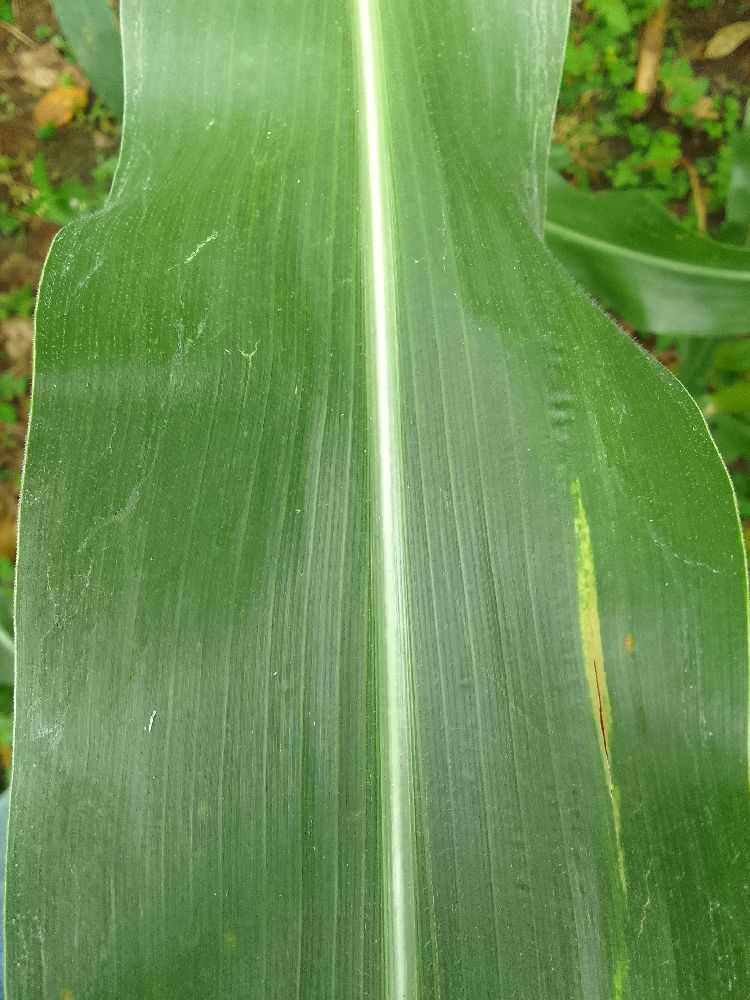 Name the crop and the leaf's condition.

maize, healthy
